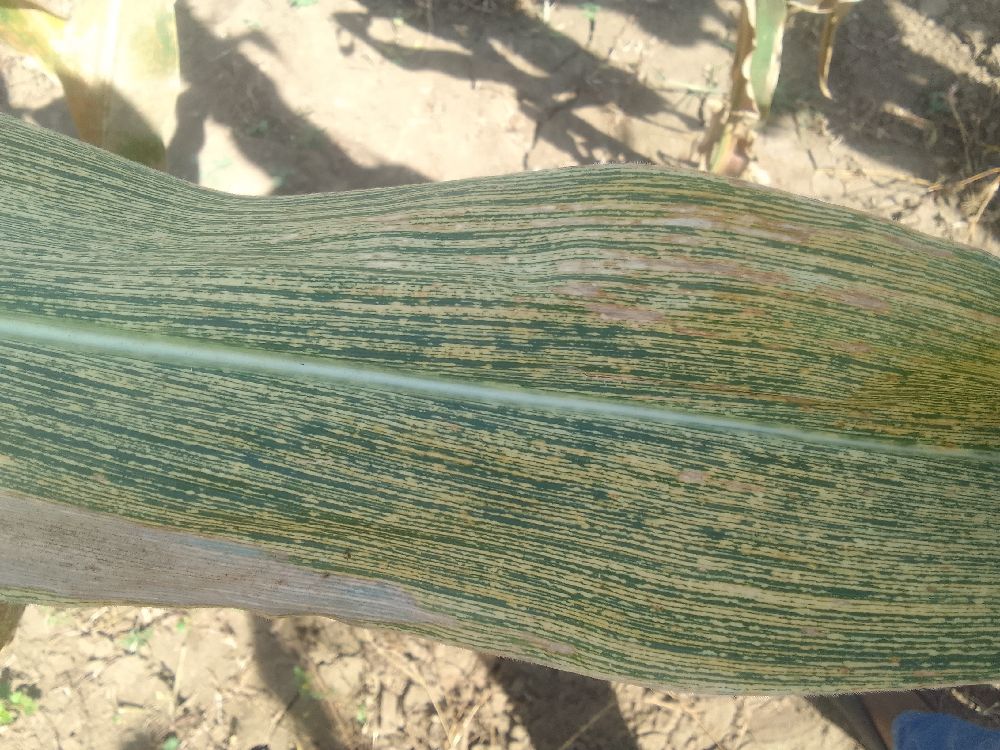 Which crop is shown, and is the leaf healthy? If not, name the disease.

maize, maize streak virus
